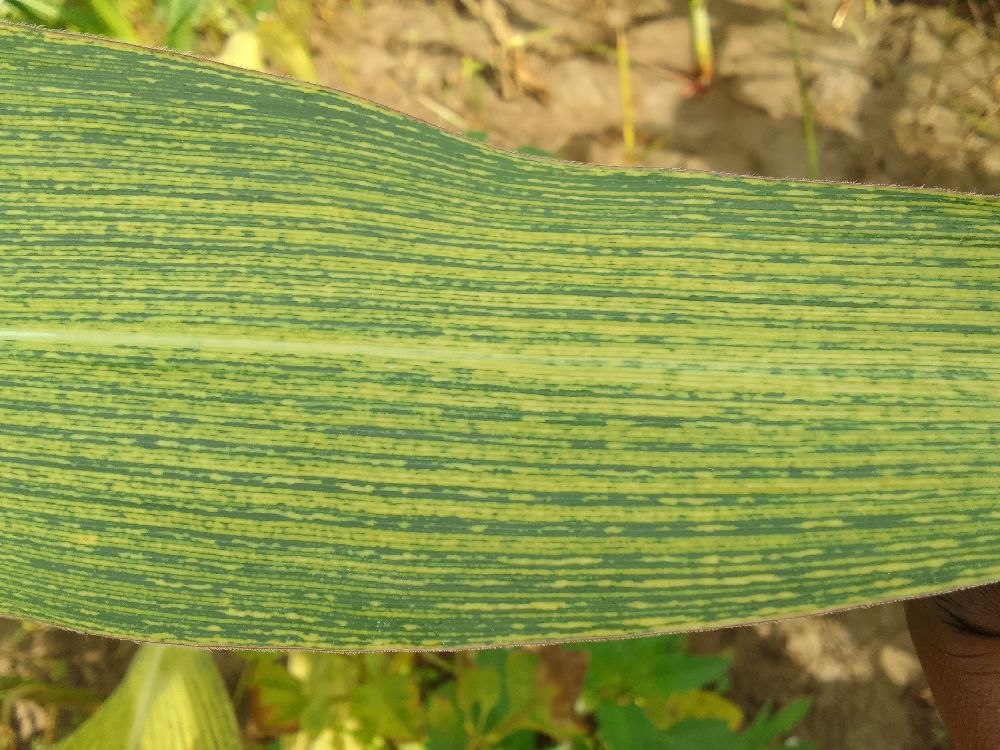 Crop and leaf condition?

maize, maize streak virus
